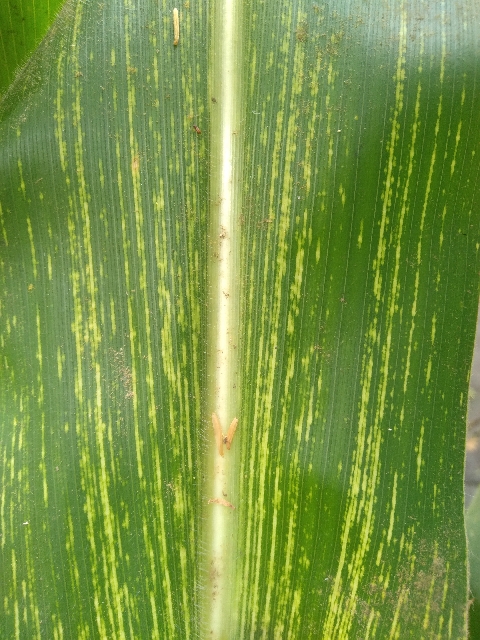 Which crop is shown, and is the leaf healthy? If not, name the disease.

maize, maize streak virus
